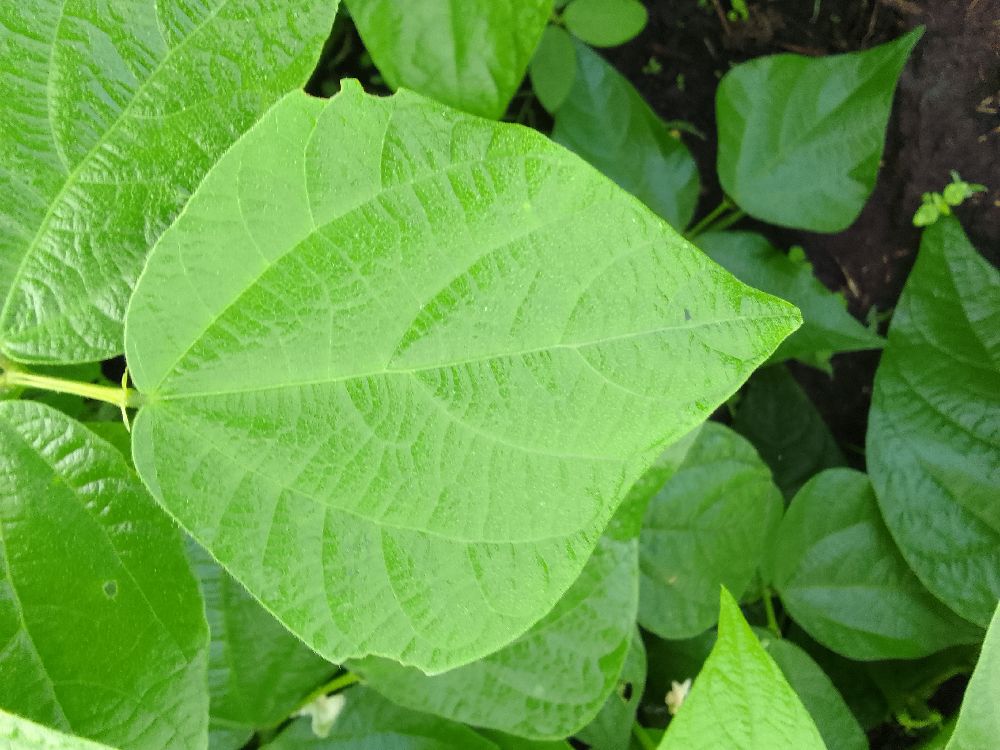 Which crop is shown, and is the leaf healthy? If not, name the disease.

common bean, healthy
